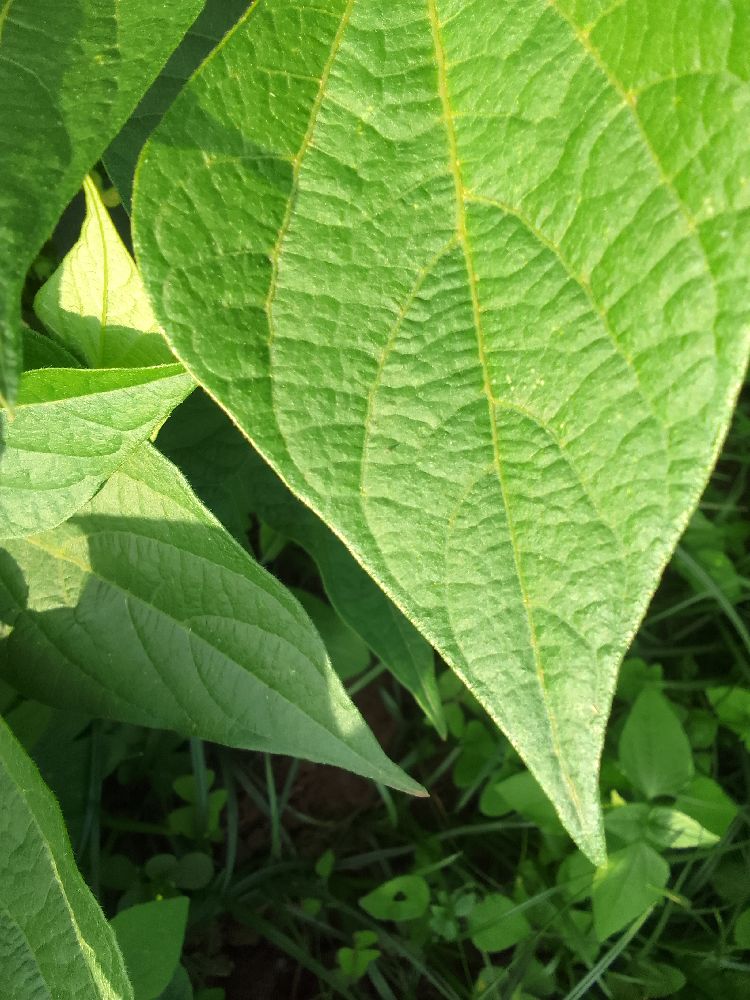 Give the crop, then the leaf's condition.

common bean, healthy
